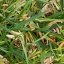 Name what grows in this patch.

grass
